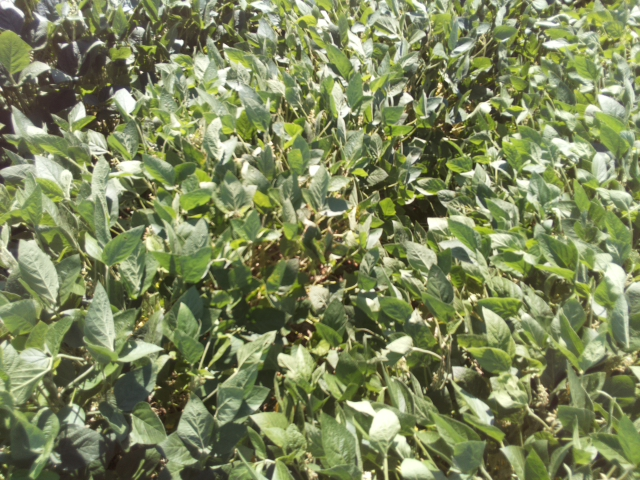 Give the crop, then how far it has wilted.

soybean, slight leaflet or petiole turgor loss in upper canopy
